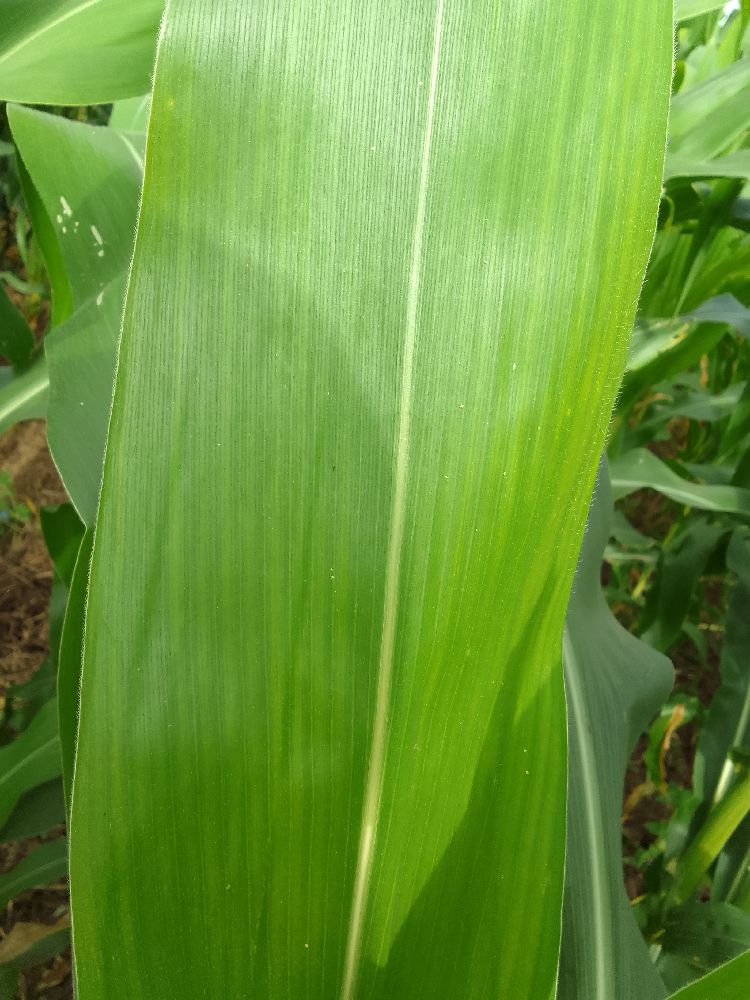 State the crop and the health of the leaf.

maize, healthy
